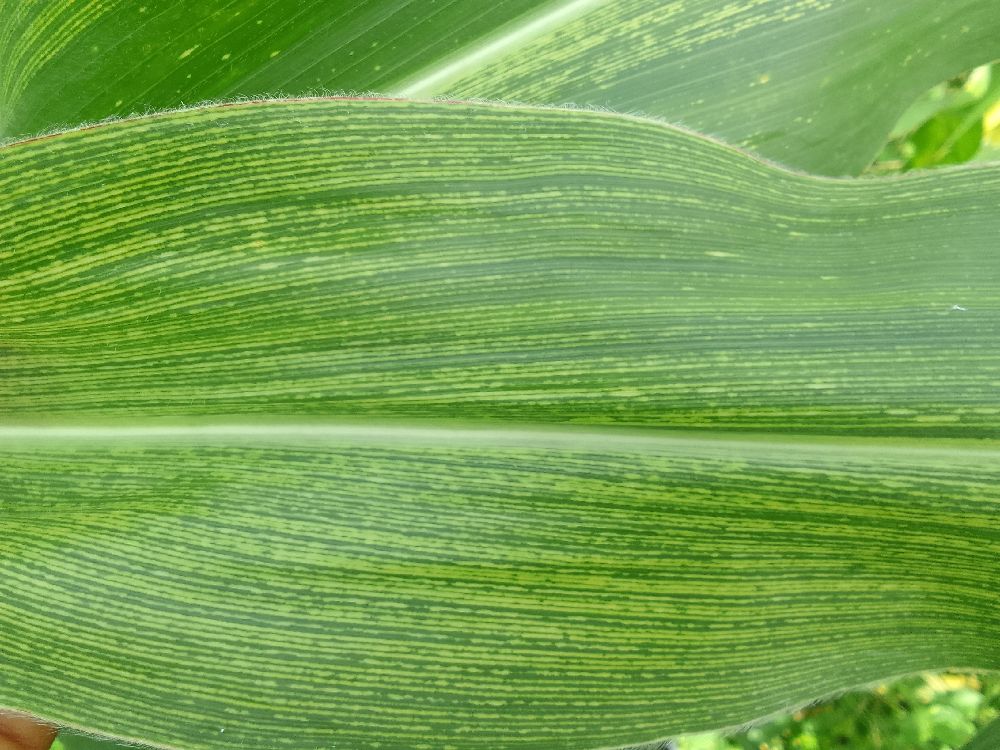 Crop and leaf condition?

maize, maize streak virus
